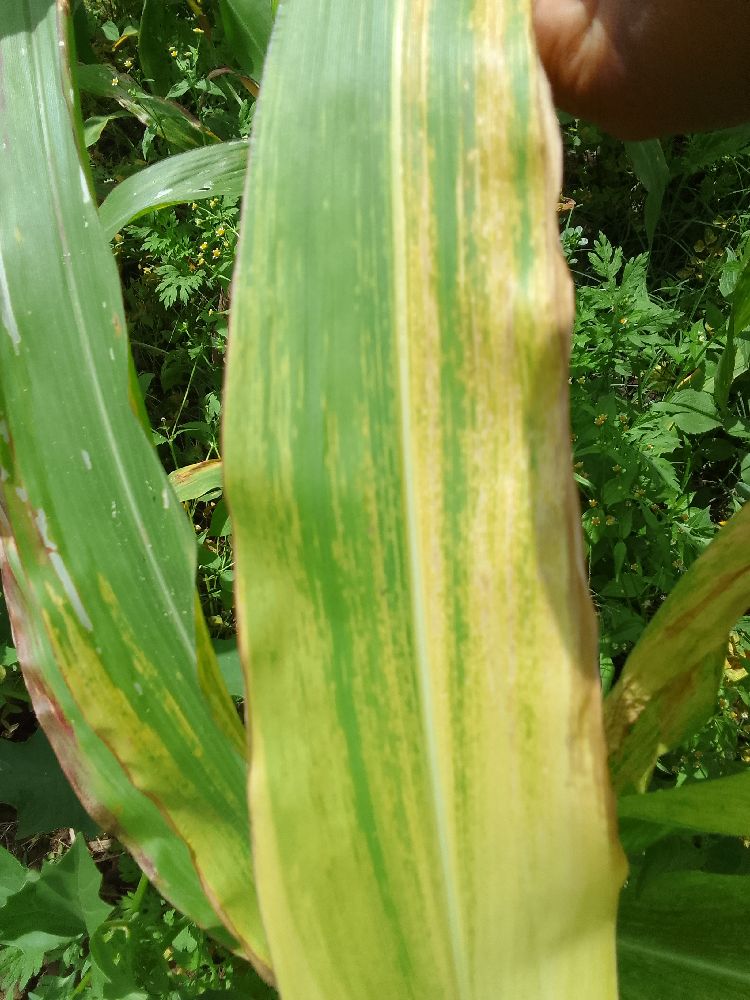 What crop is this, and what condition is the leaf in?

maize, maize lethal necrosis
